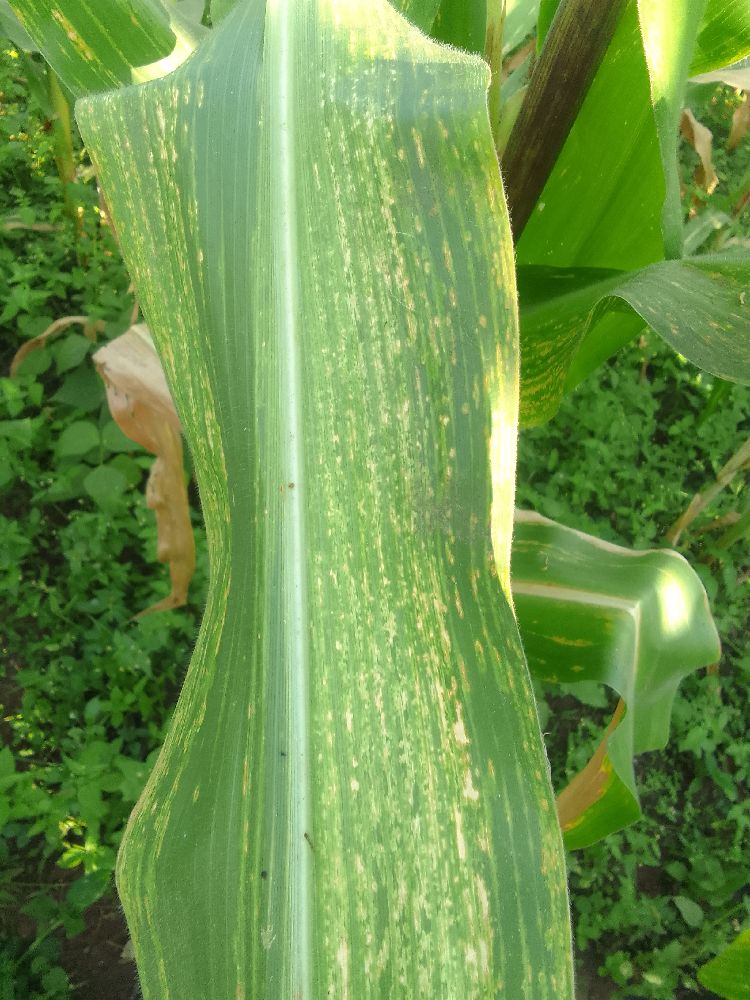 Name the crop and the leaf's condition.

maize, maize lethal necrosis
